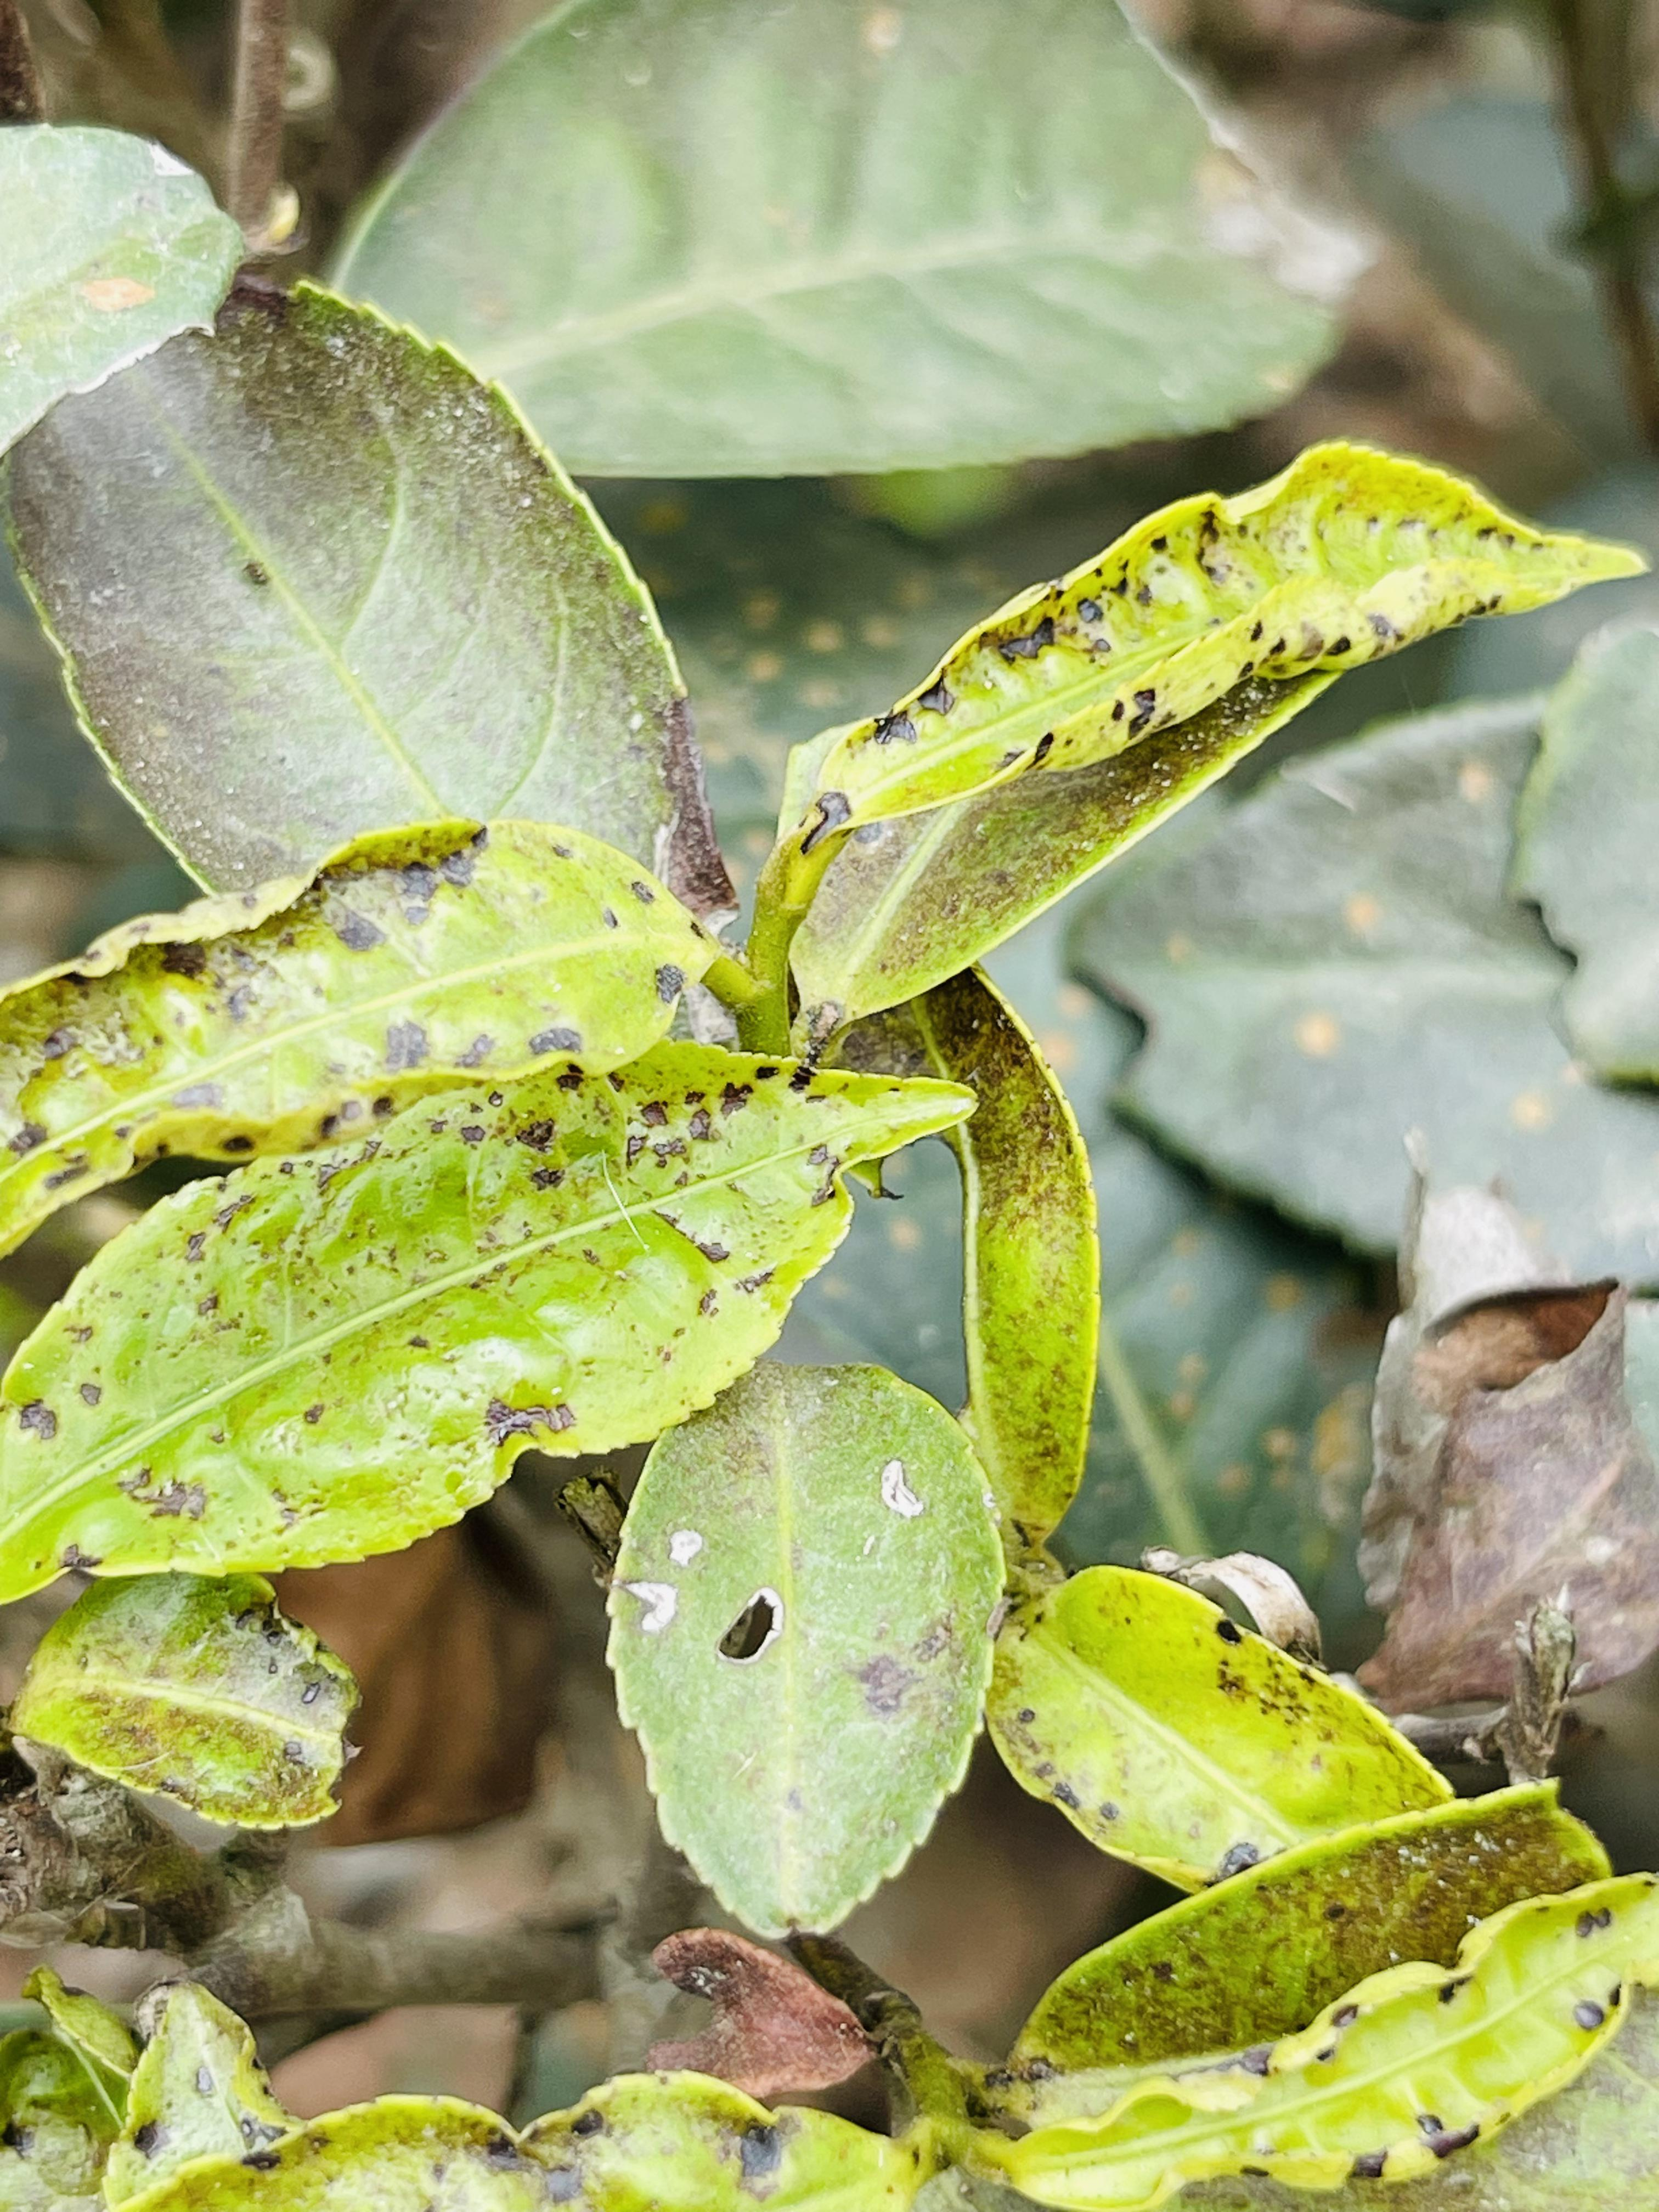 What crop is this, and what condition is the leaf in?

tea, helopeltis
